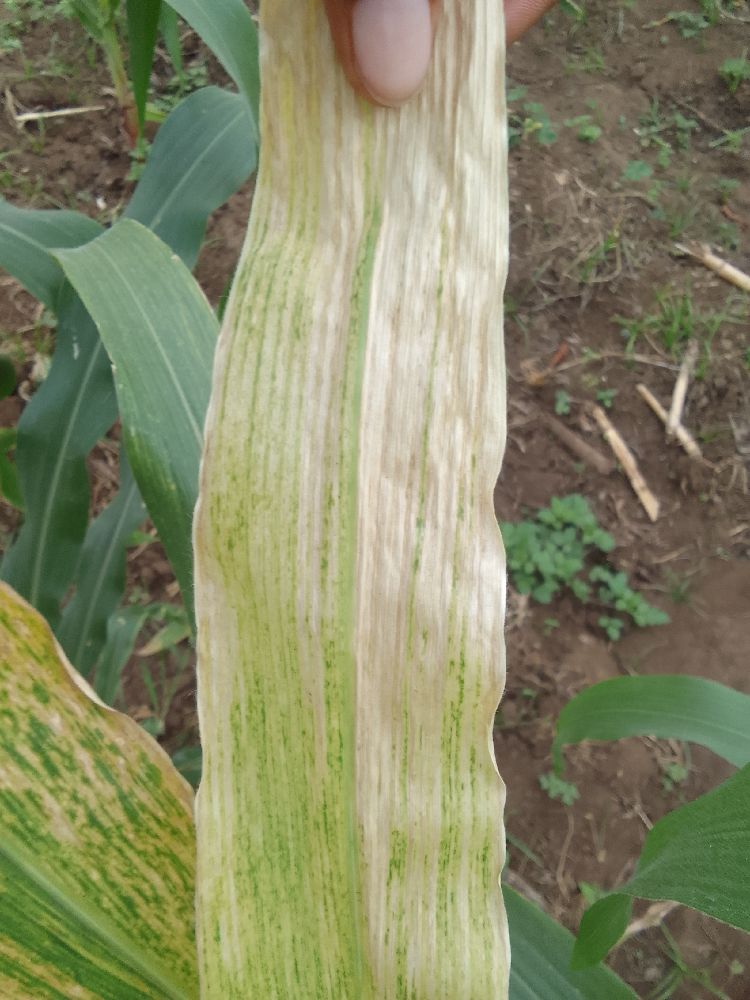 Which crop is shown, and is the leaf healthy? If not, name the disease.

maize, maize lethal necrosis
